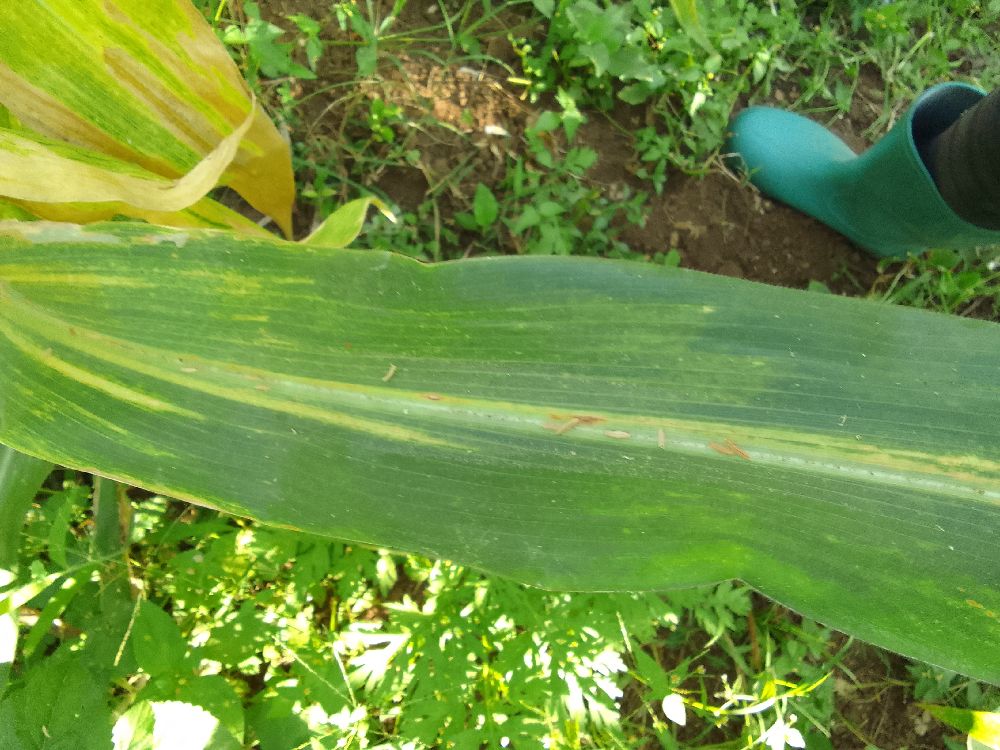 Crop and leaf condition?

maize, maize lethal necrosis
